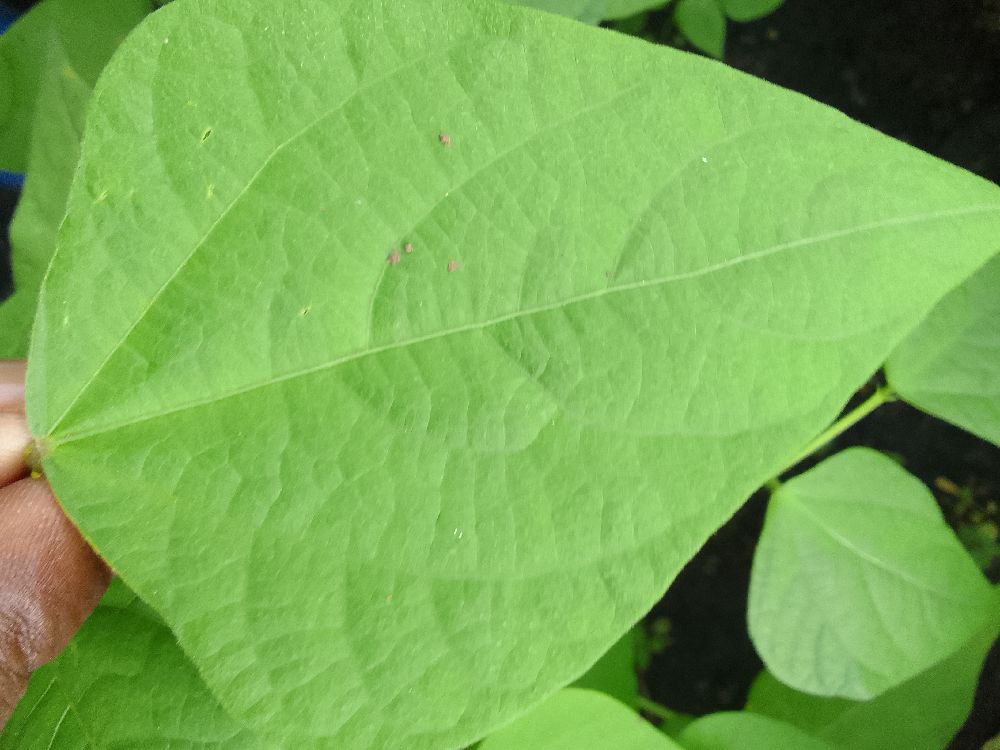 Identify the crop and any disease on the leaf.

common bean, healthy
